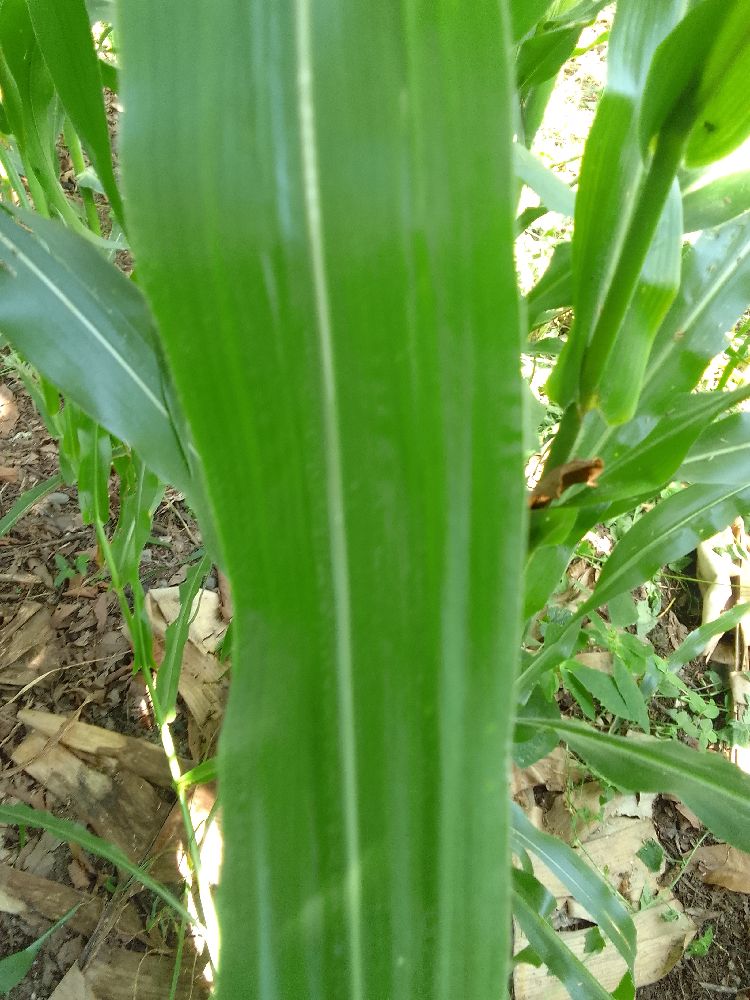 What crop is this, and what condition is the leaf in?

maize, healthy
